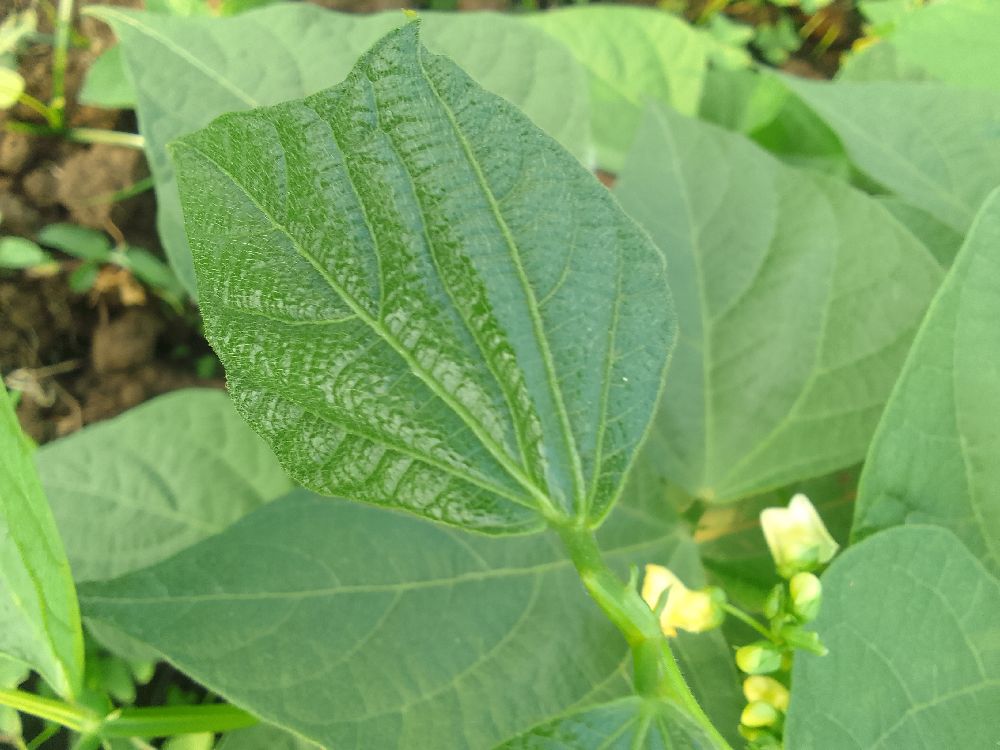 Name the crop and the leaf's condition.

common bean, healthy
